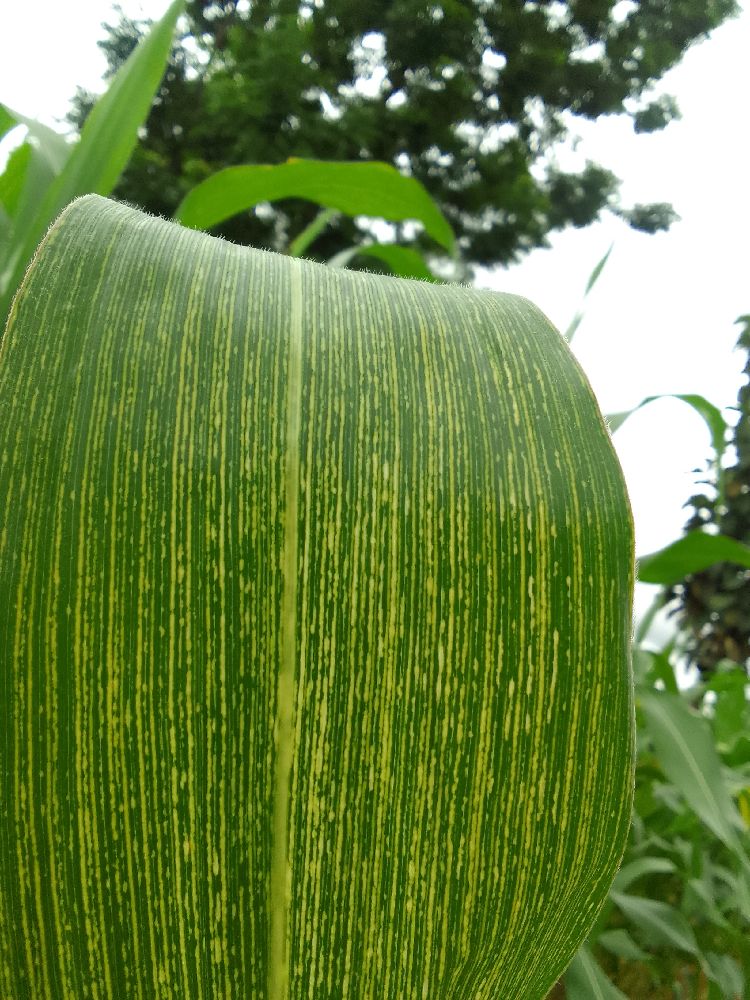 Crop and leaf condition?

maize, maize streak virus
